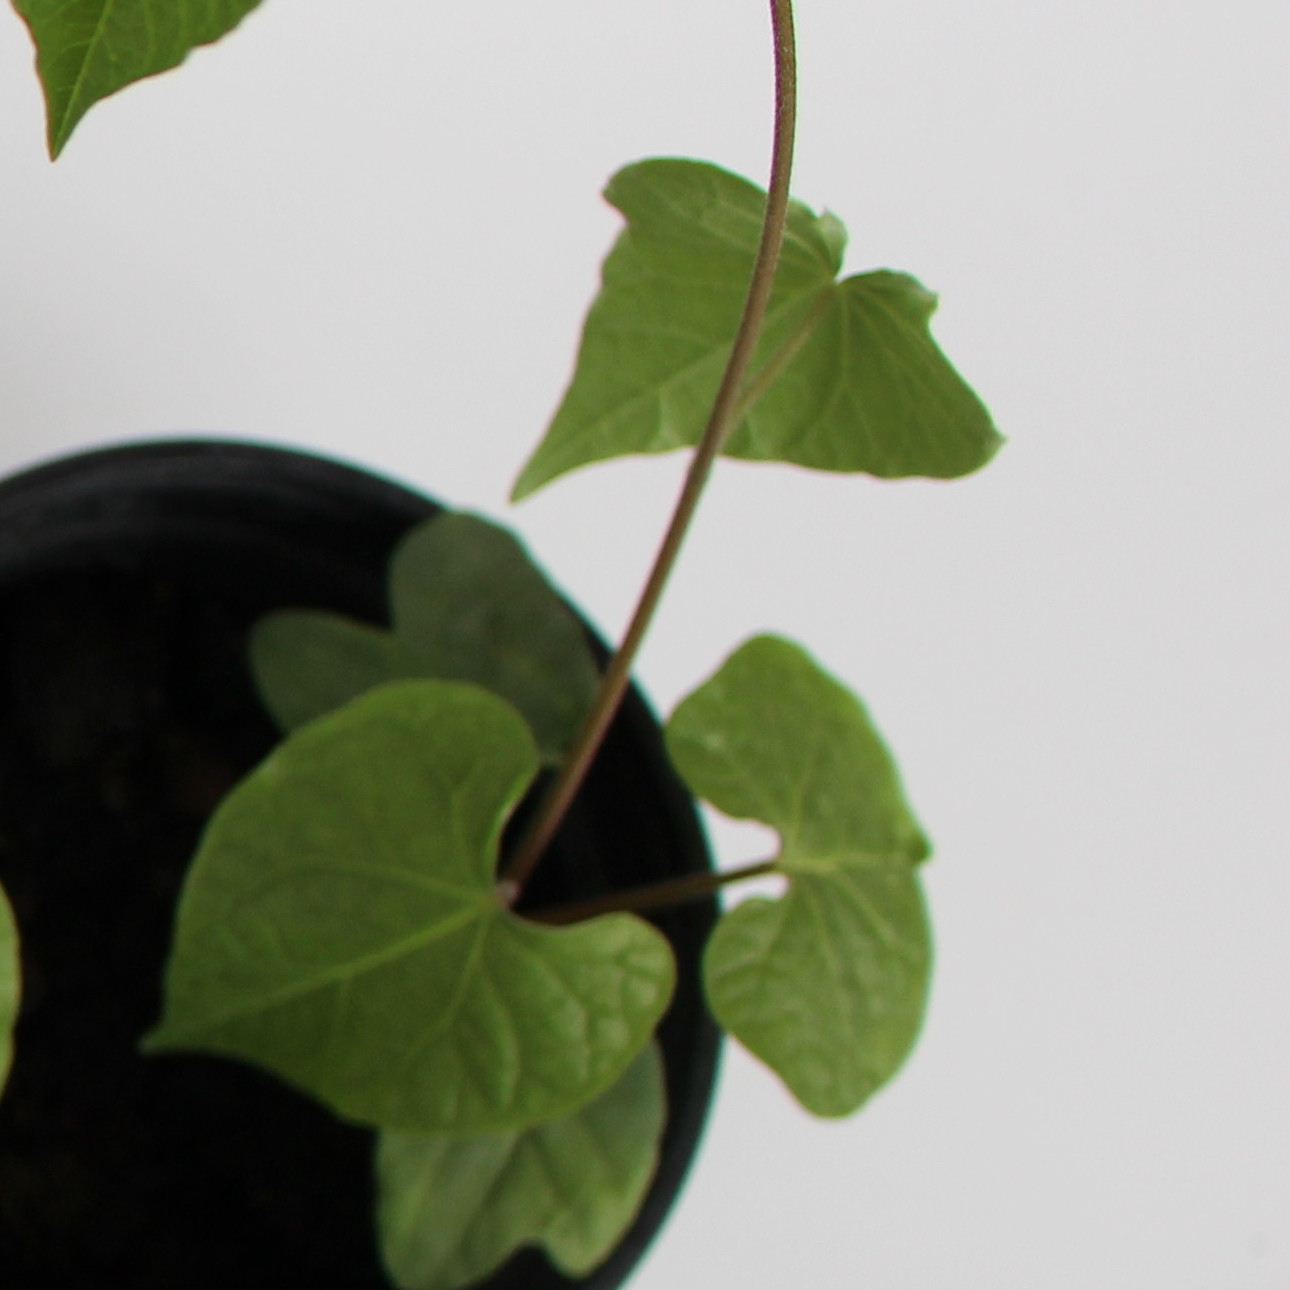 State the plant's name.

Convolvulus arvensis
